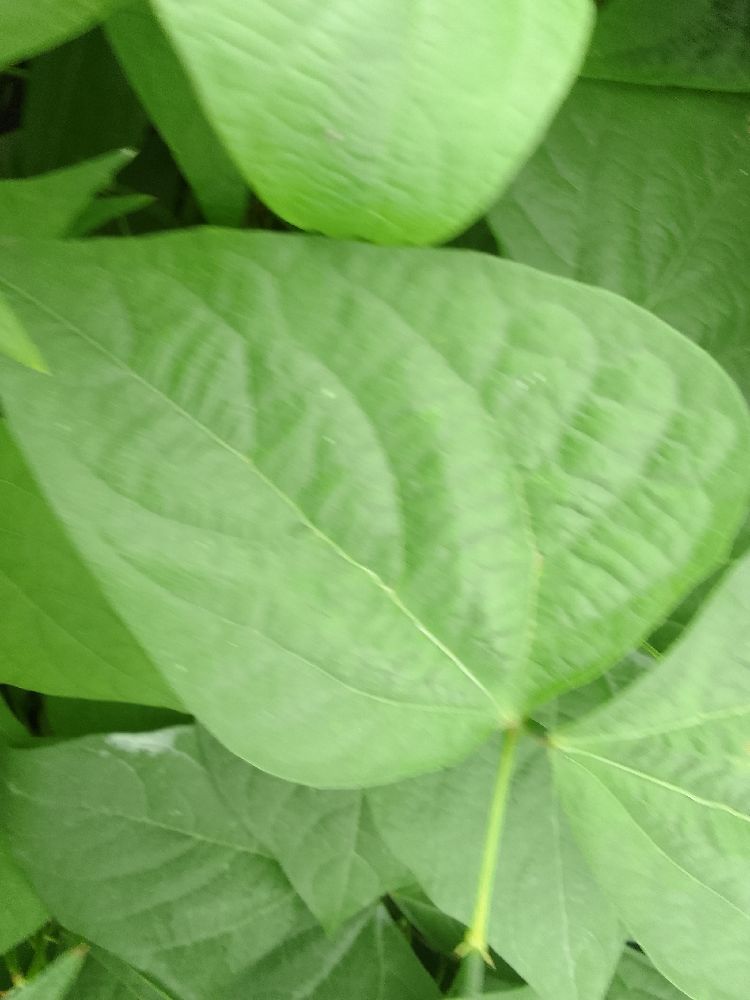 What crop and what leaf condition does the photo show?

common bean, healthy
